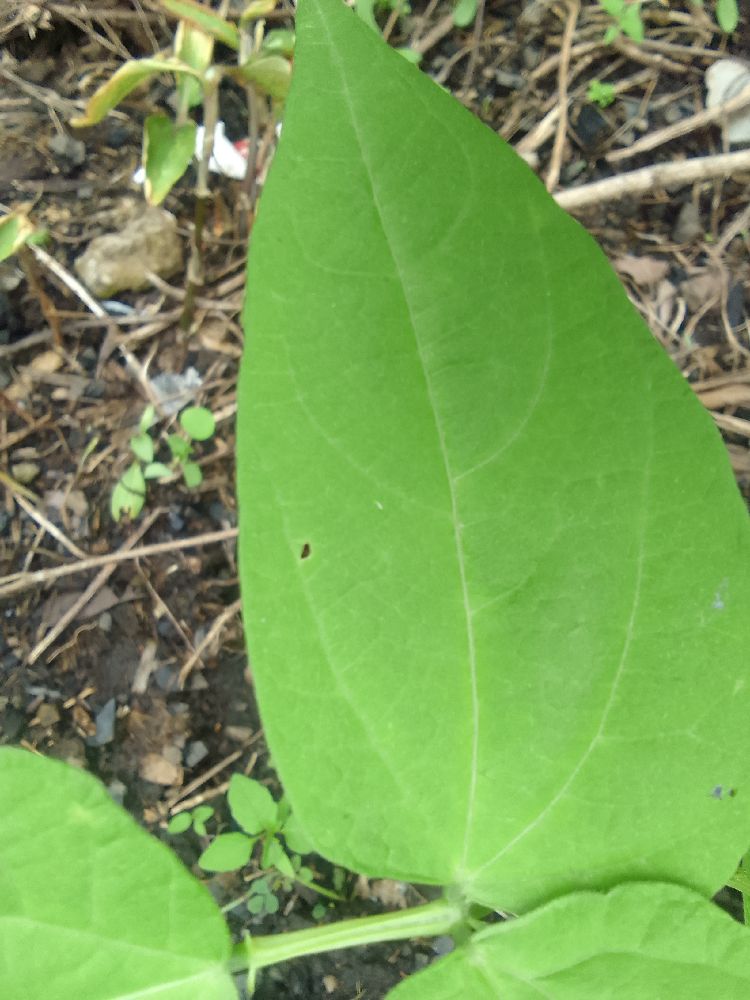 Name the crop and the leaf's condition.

common bean, healthy
